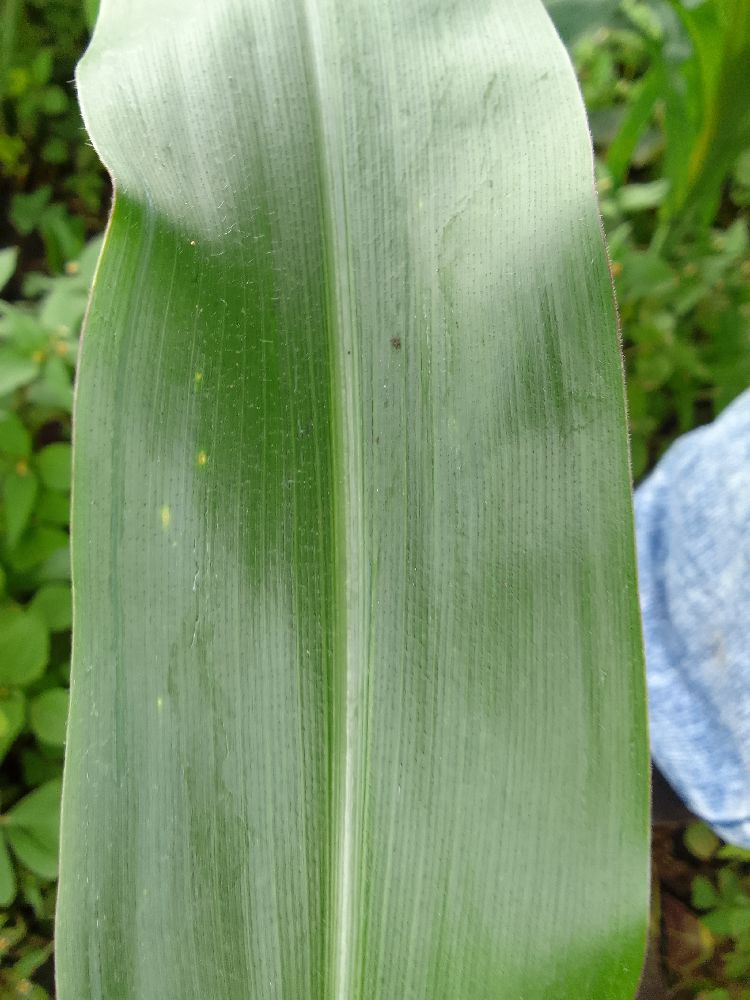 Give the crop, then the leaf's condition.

maize, healthy
